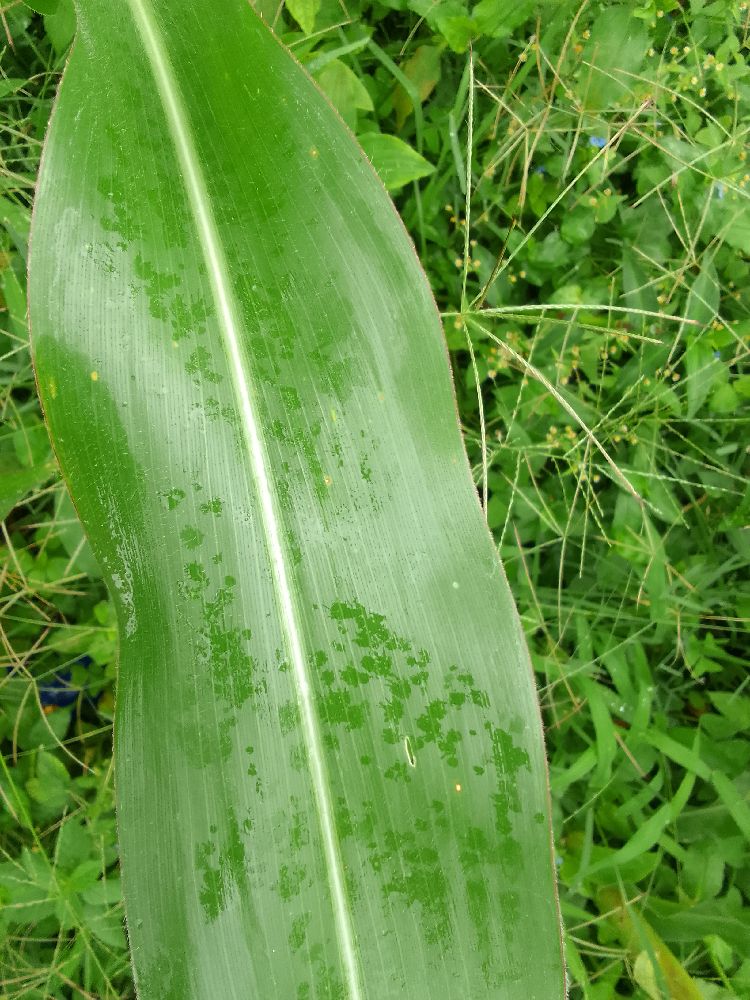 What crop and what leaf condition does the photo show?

maize, healthy
